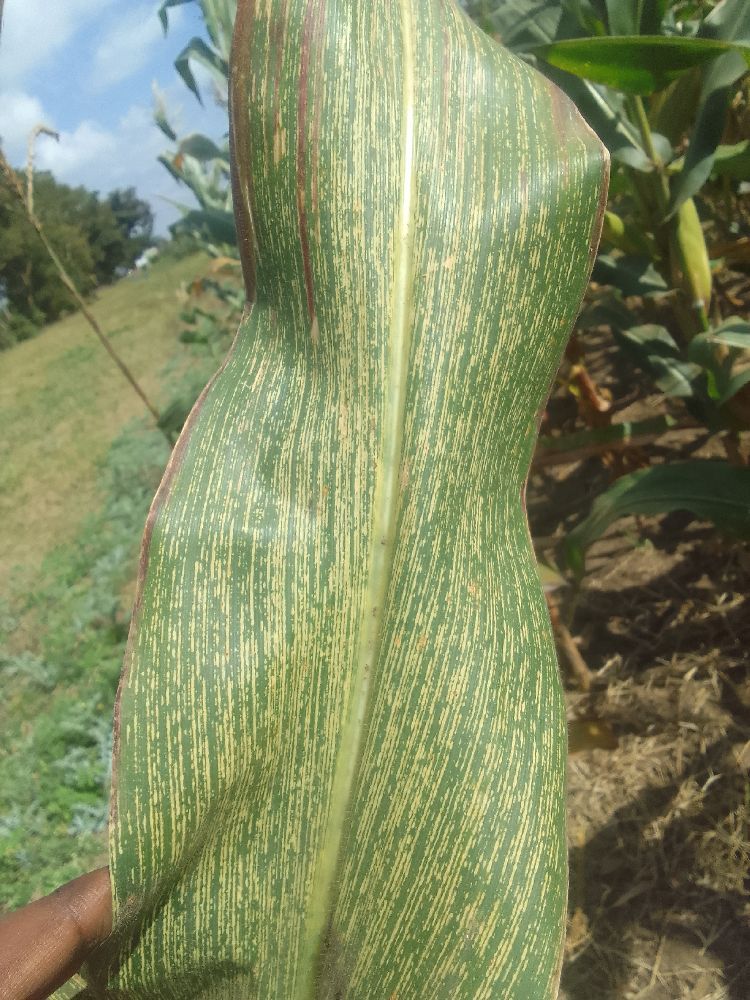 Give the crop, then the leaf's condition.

maize, maize streak virus
